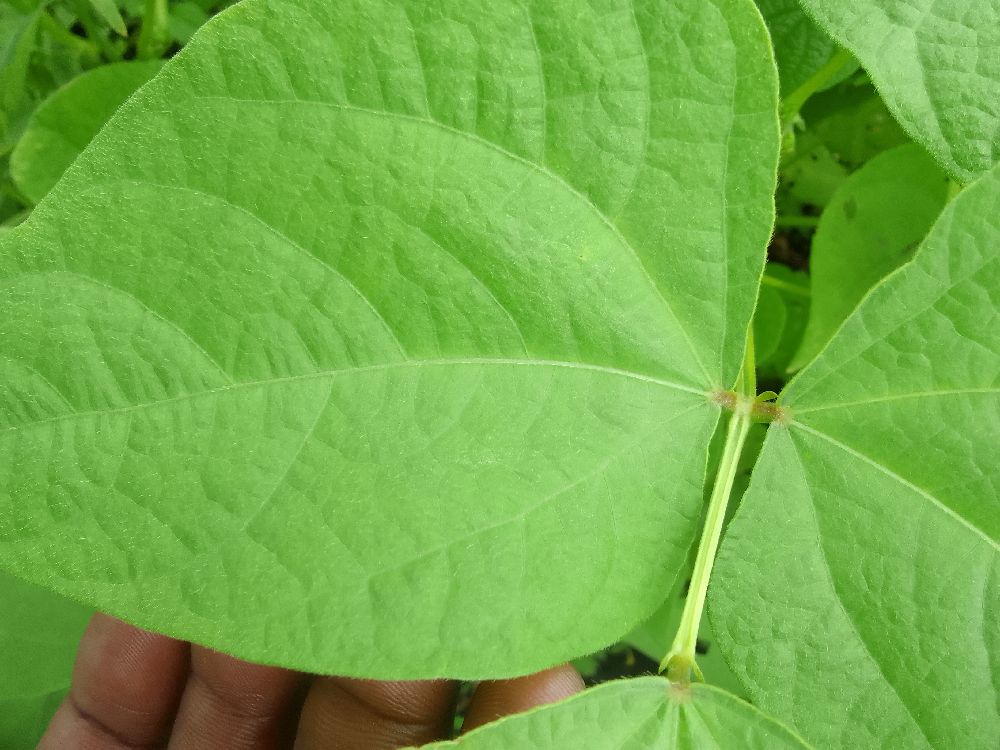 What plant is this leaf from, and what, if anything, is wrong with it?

common bean, healthy
